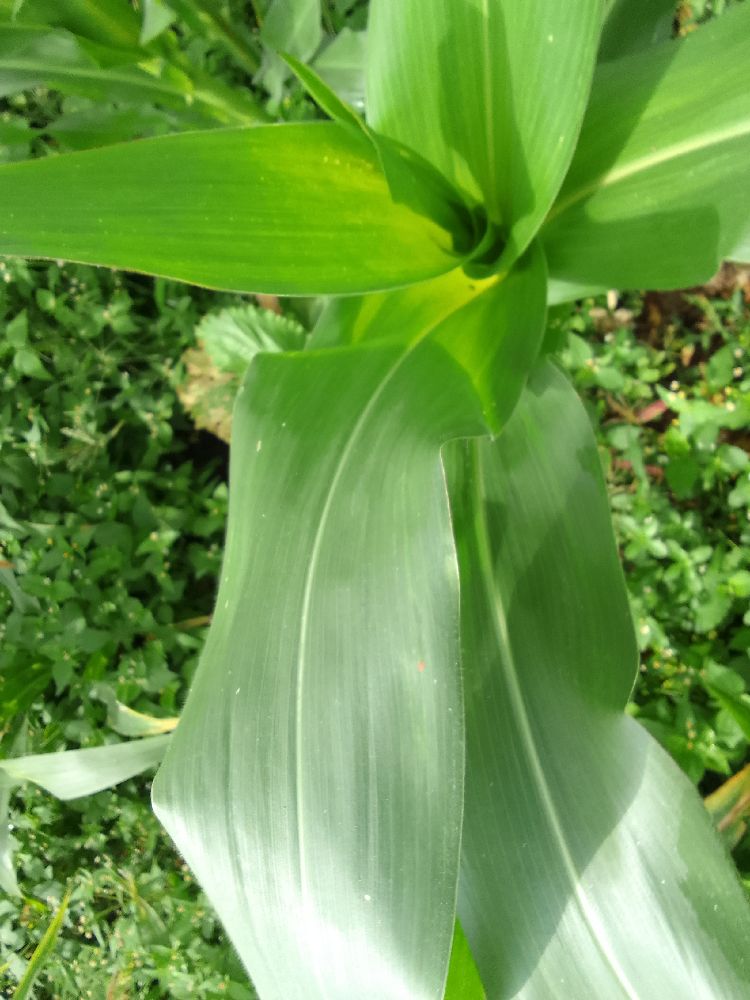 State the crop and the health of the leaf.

maize, healthy
